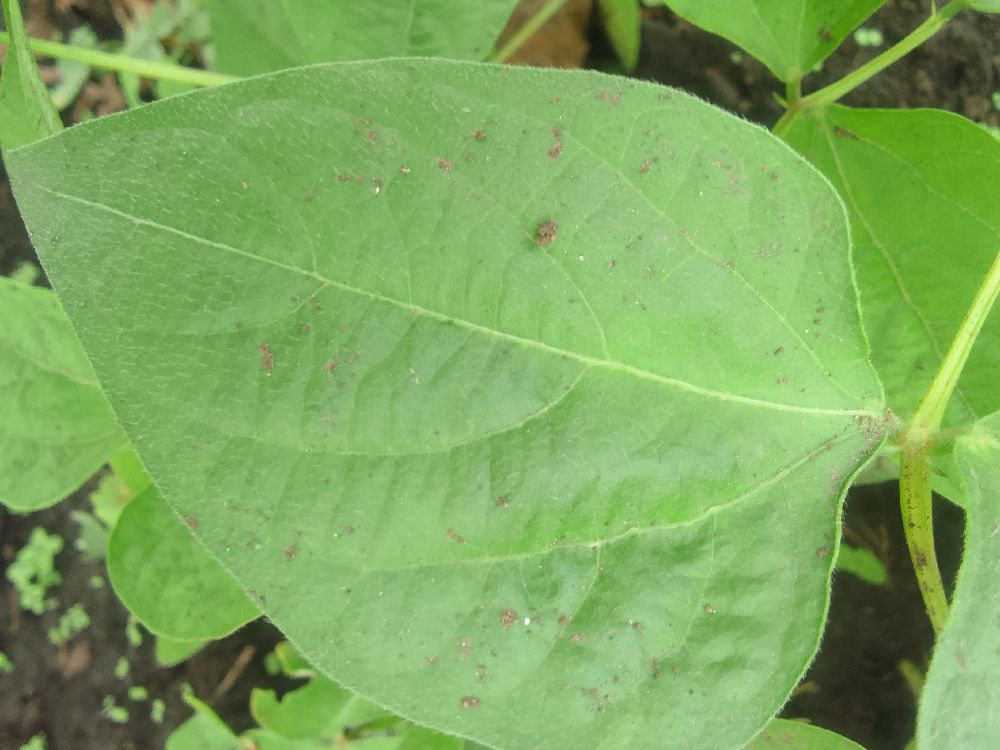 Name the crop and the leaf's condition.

common bean, healthy
